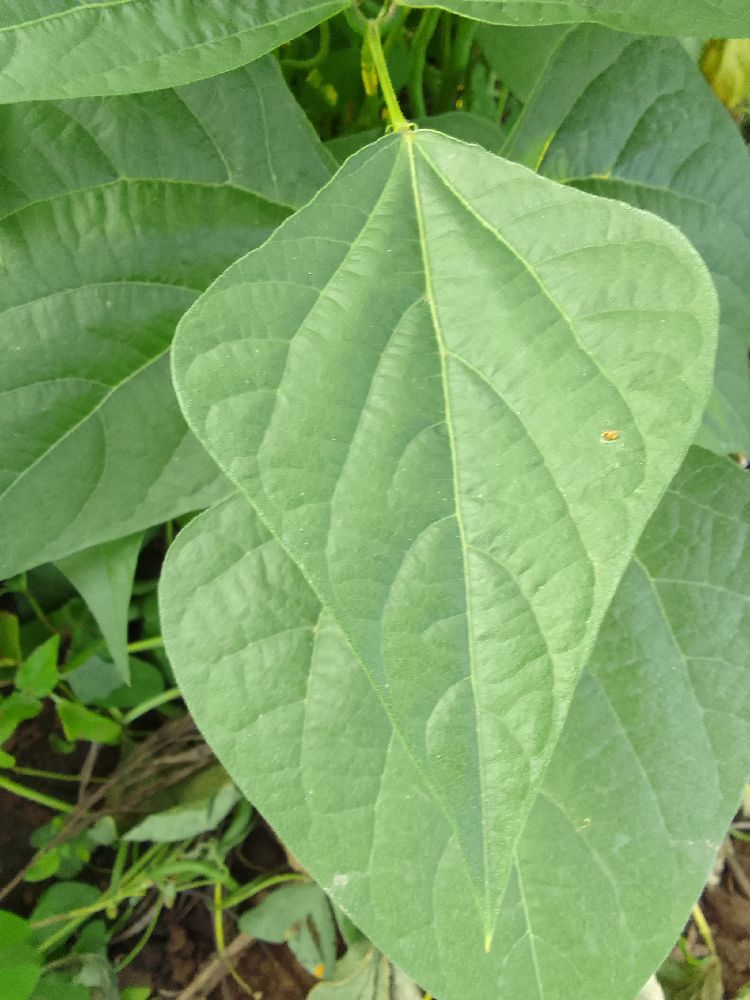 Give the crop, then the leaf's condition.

common bean, healthy
